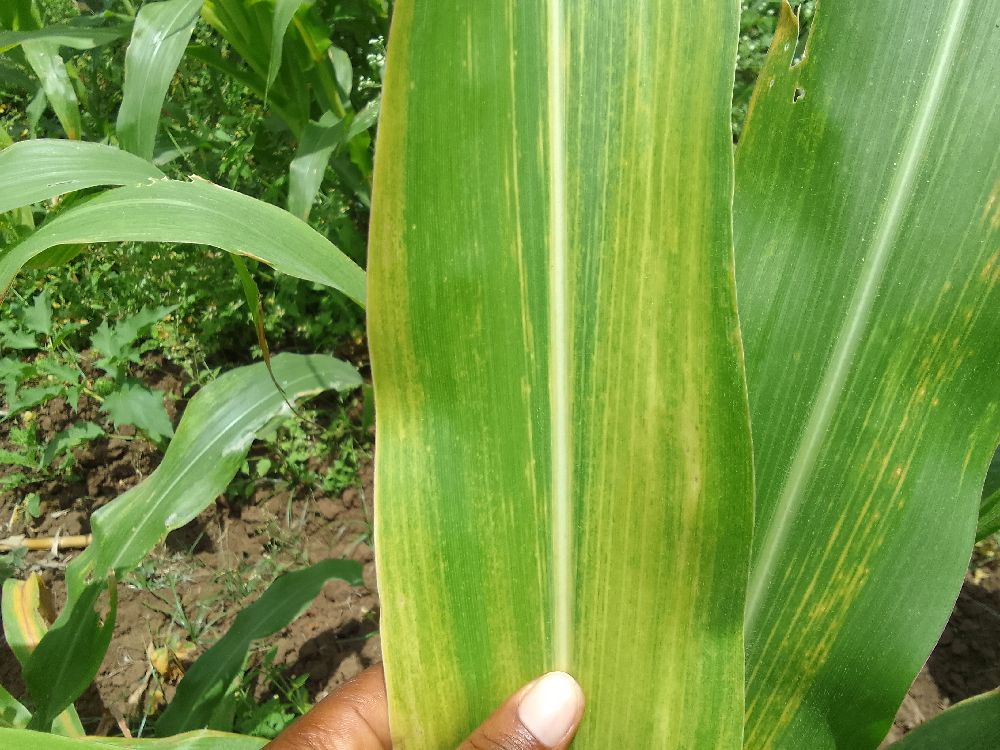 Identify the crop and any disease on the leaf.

maize, maize lethal necrosis
